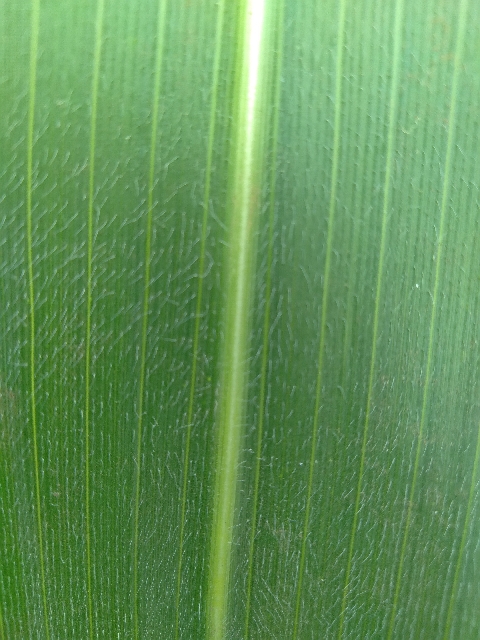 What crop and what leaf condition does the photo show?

maize, healthy
